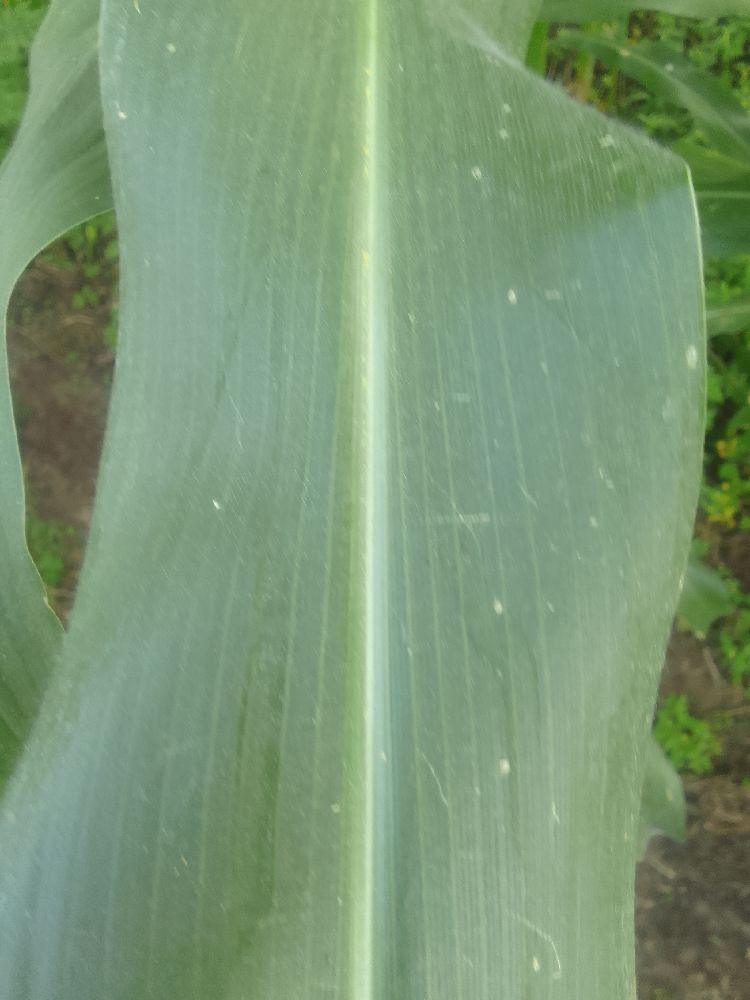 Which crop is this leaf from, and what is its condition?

maize, healthy
